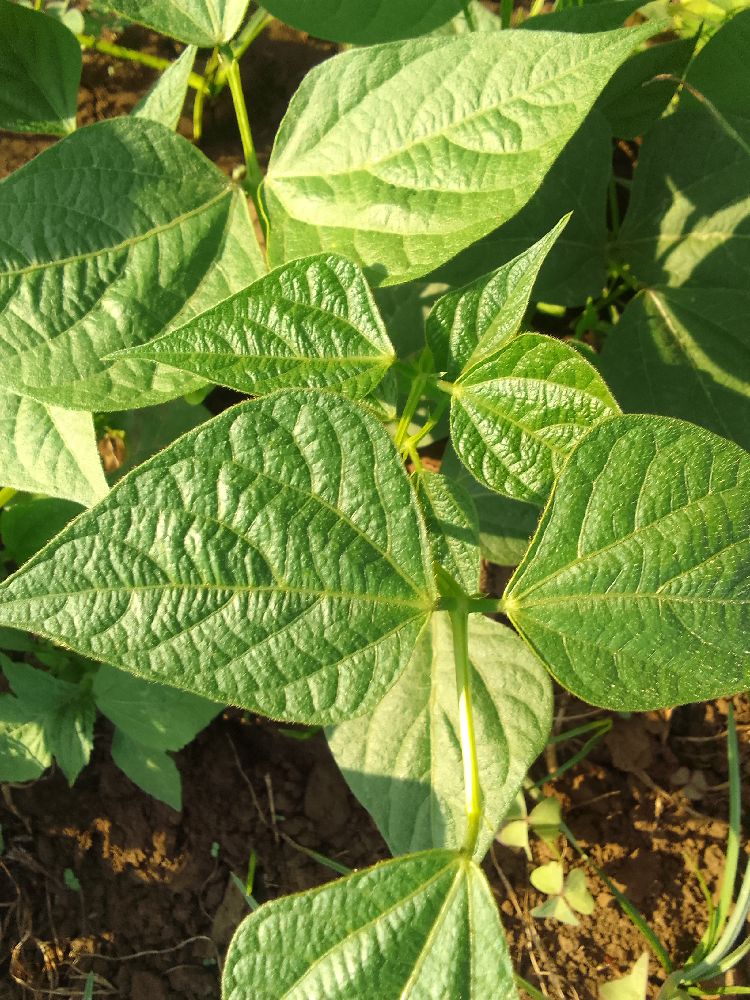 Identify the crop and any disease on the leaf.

common bean, healthy
